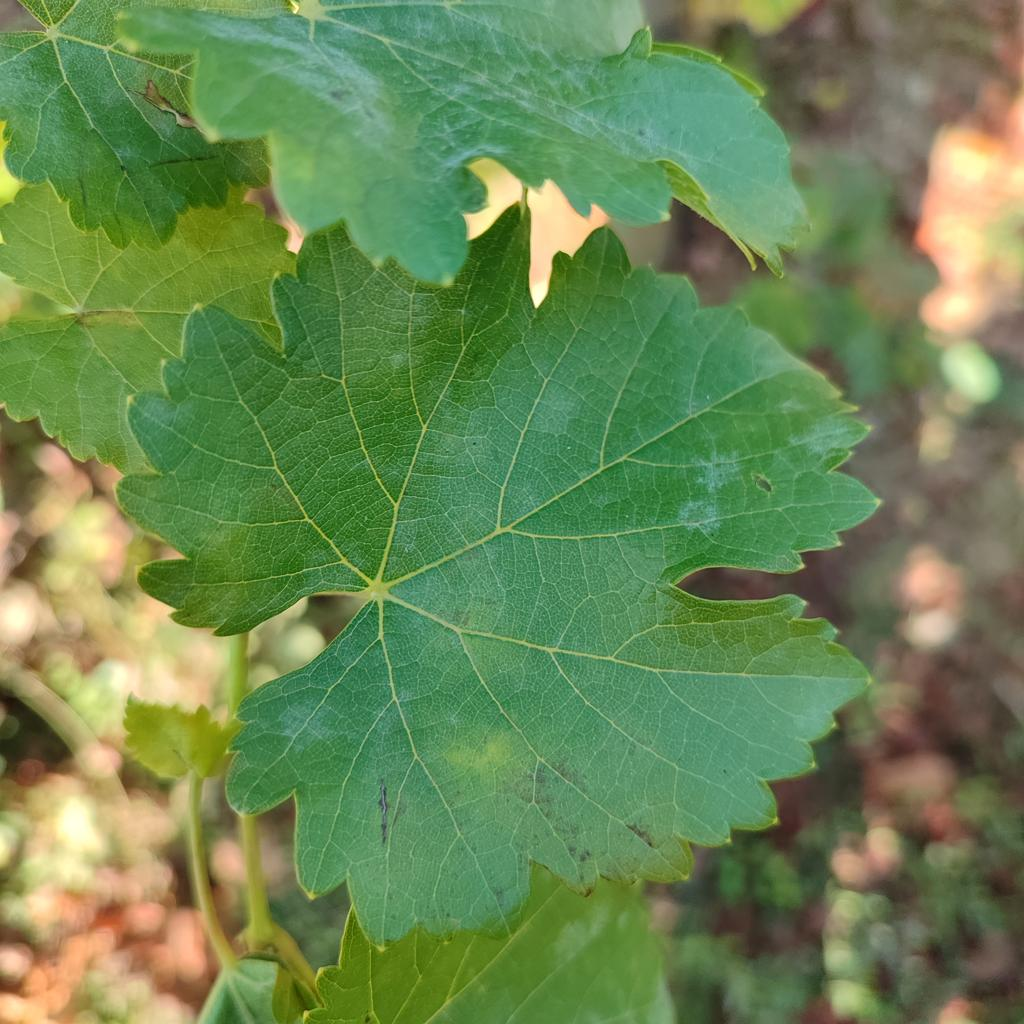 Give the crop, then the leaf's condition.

grapevine, powdery mildew
